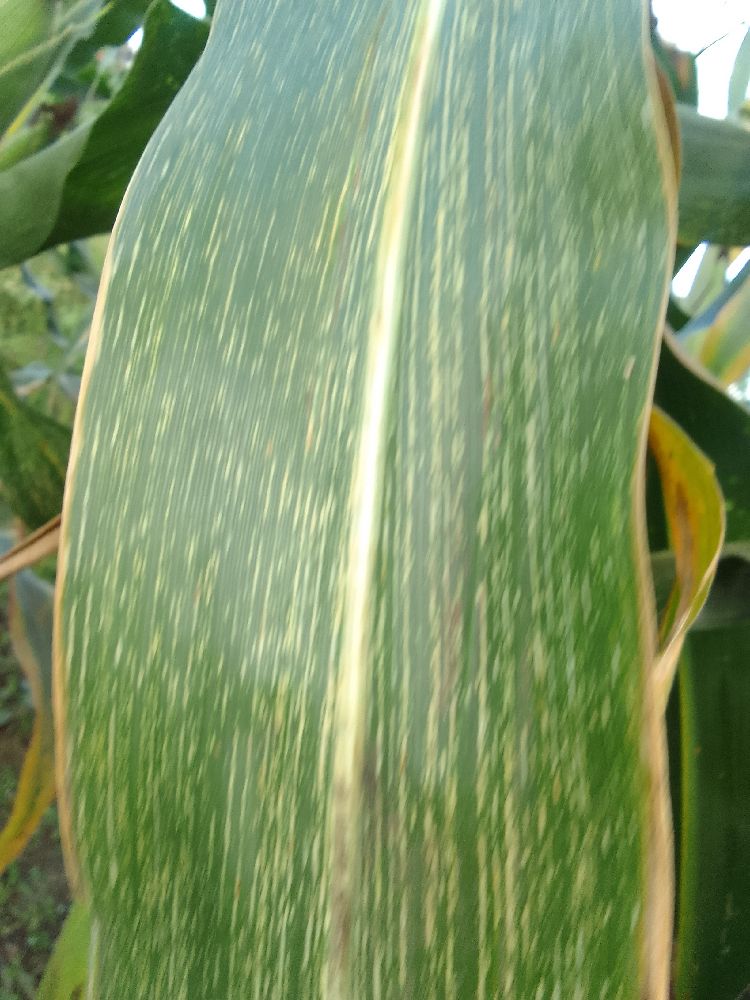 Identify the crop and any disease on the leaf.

maize, maize streak virus
